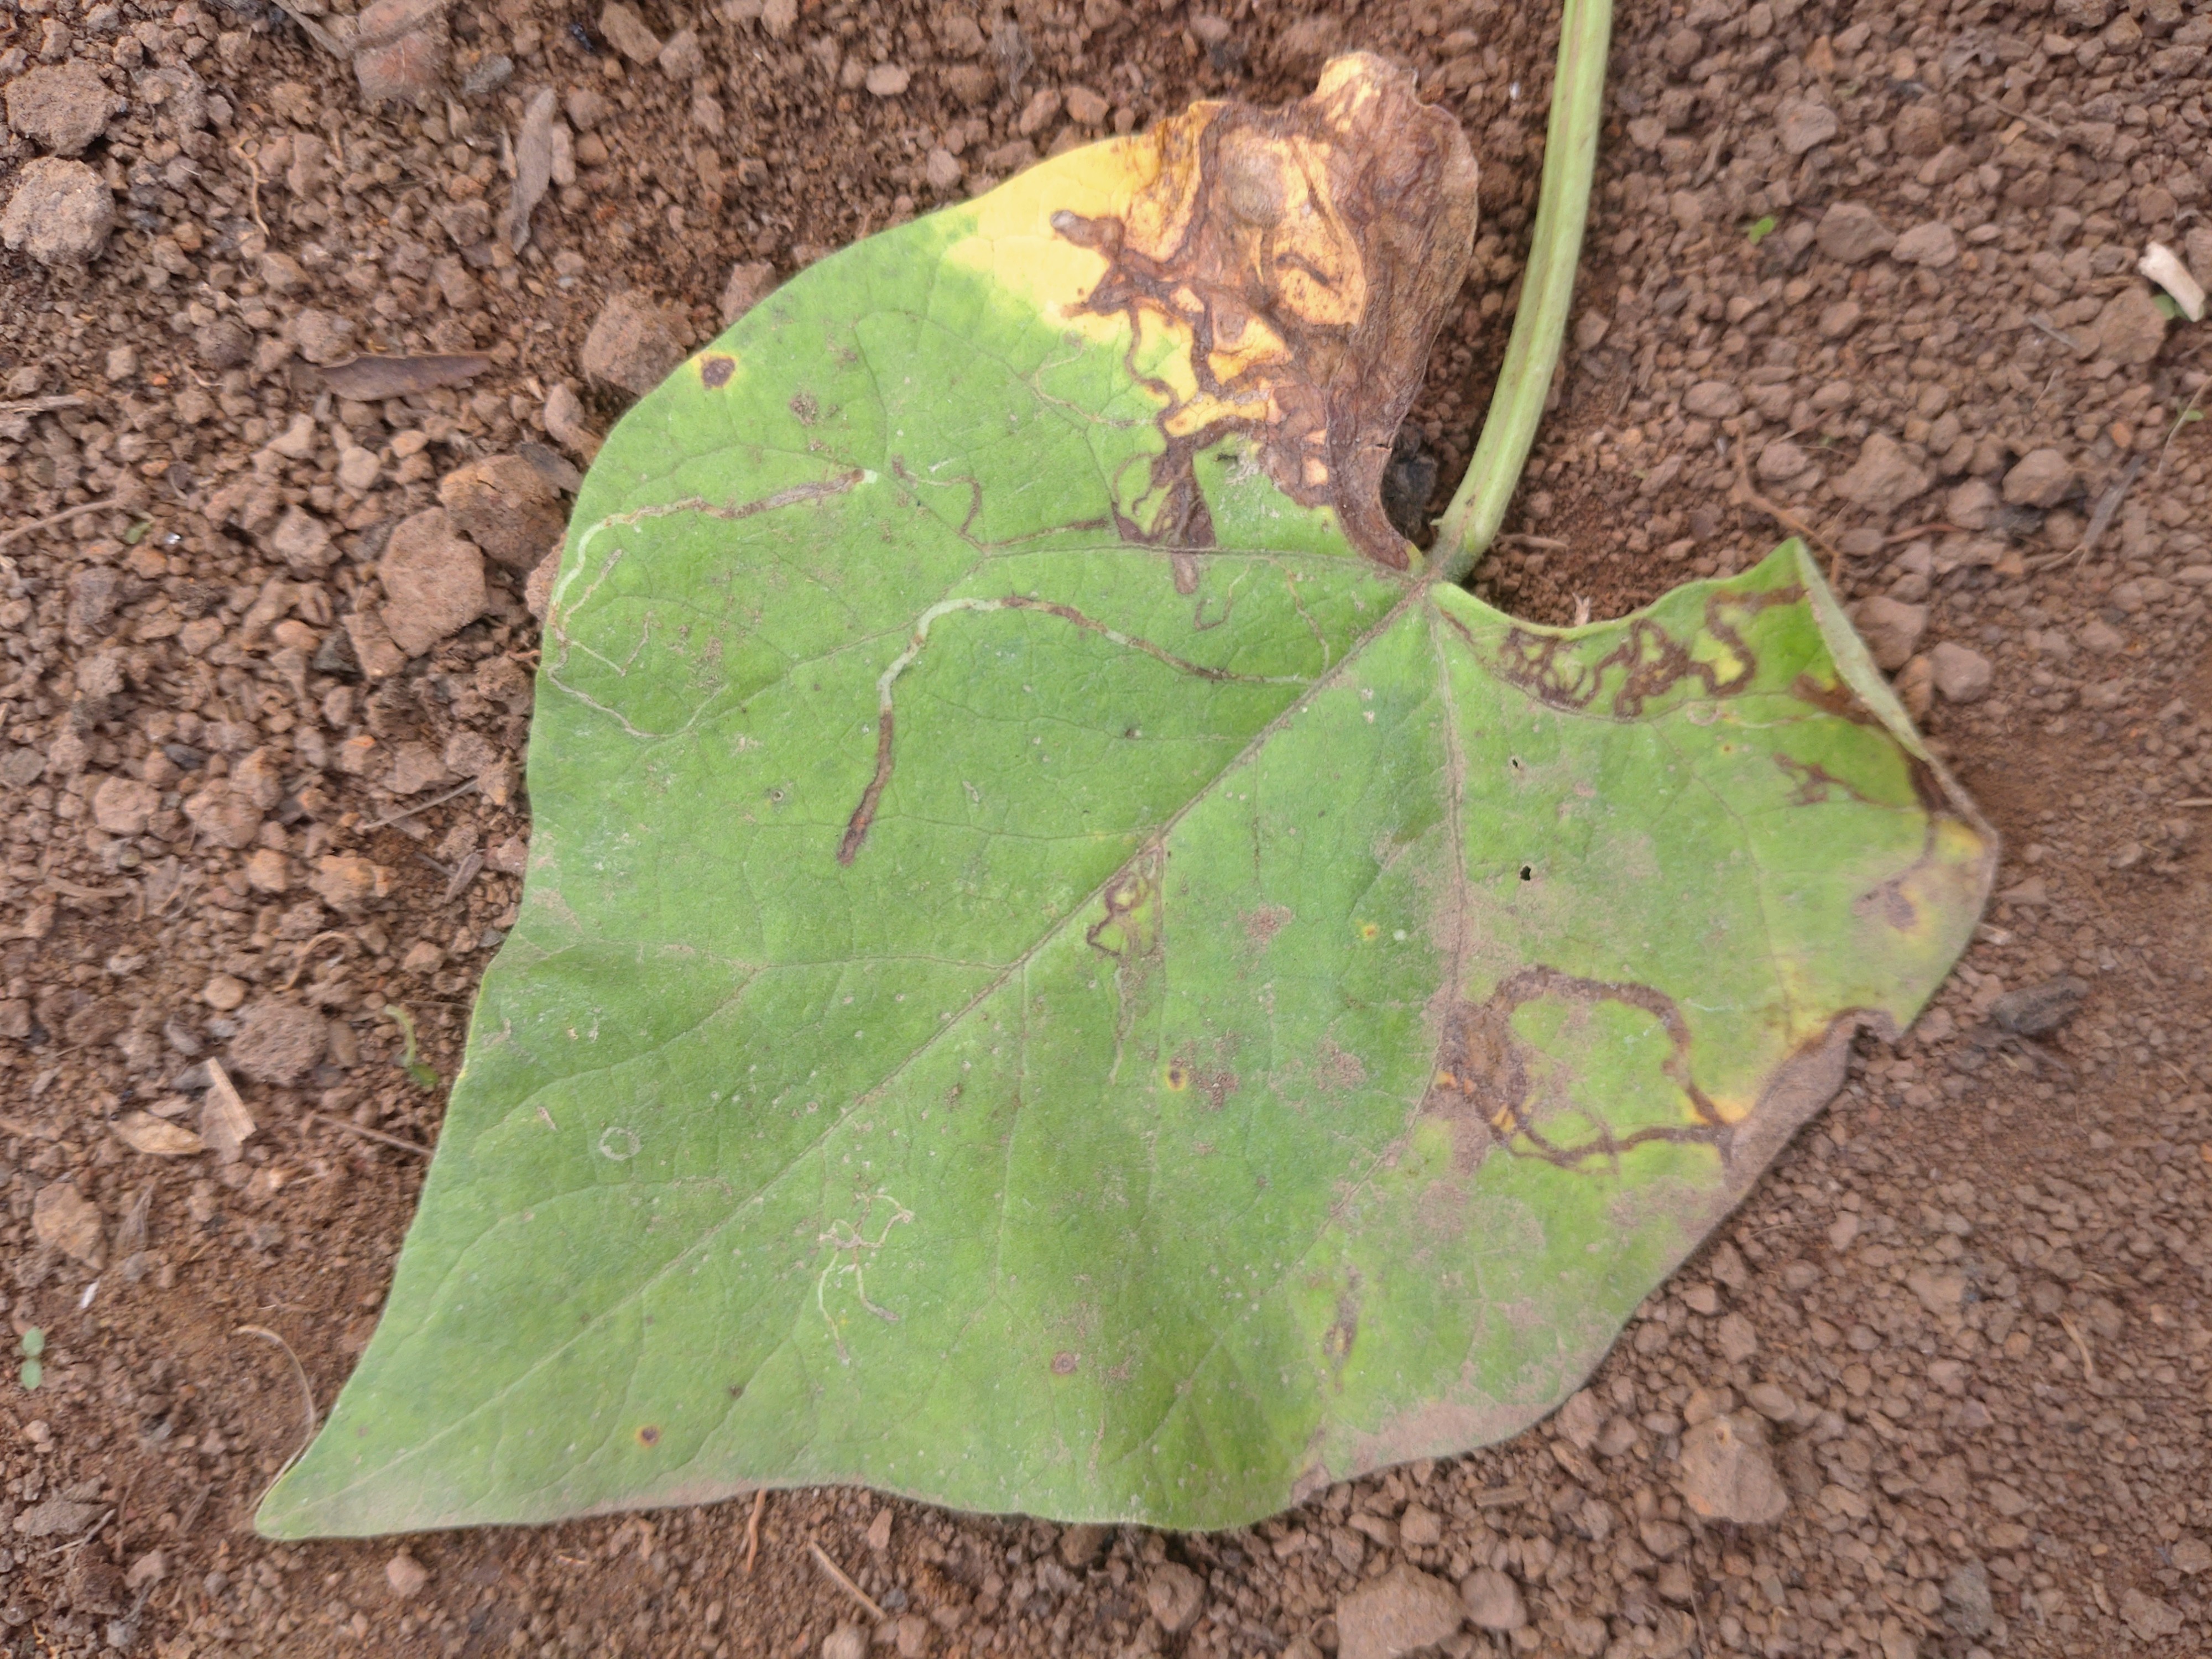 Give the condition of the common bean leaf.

rust
